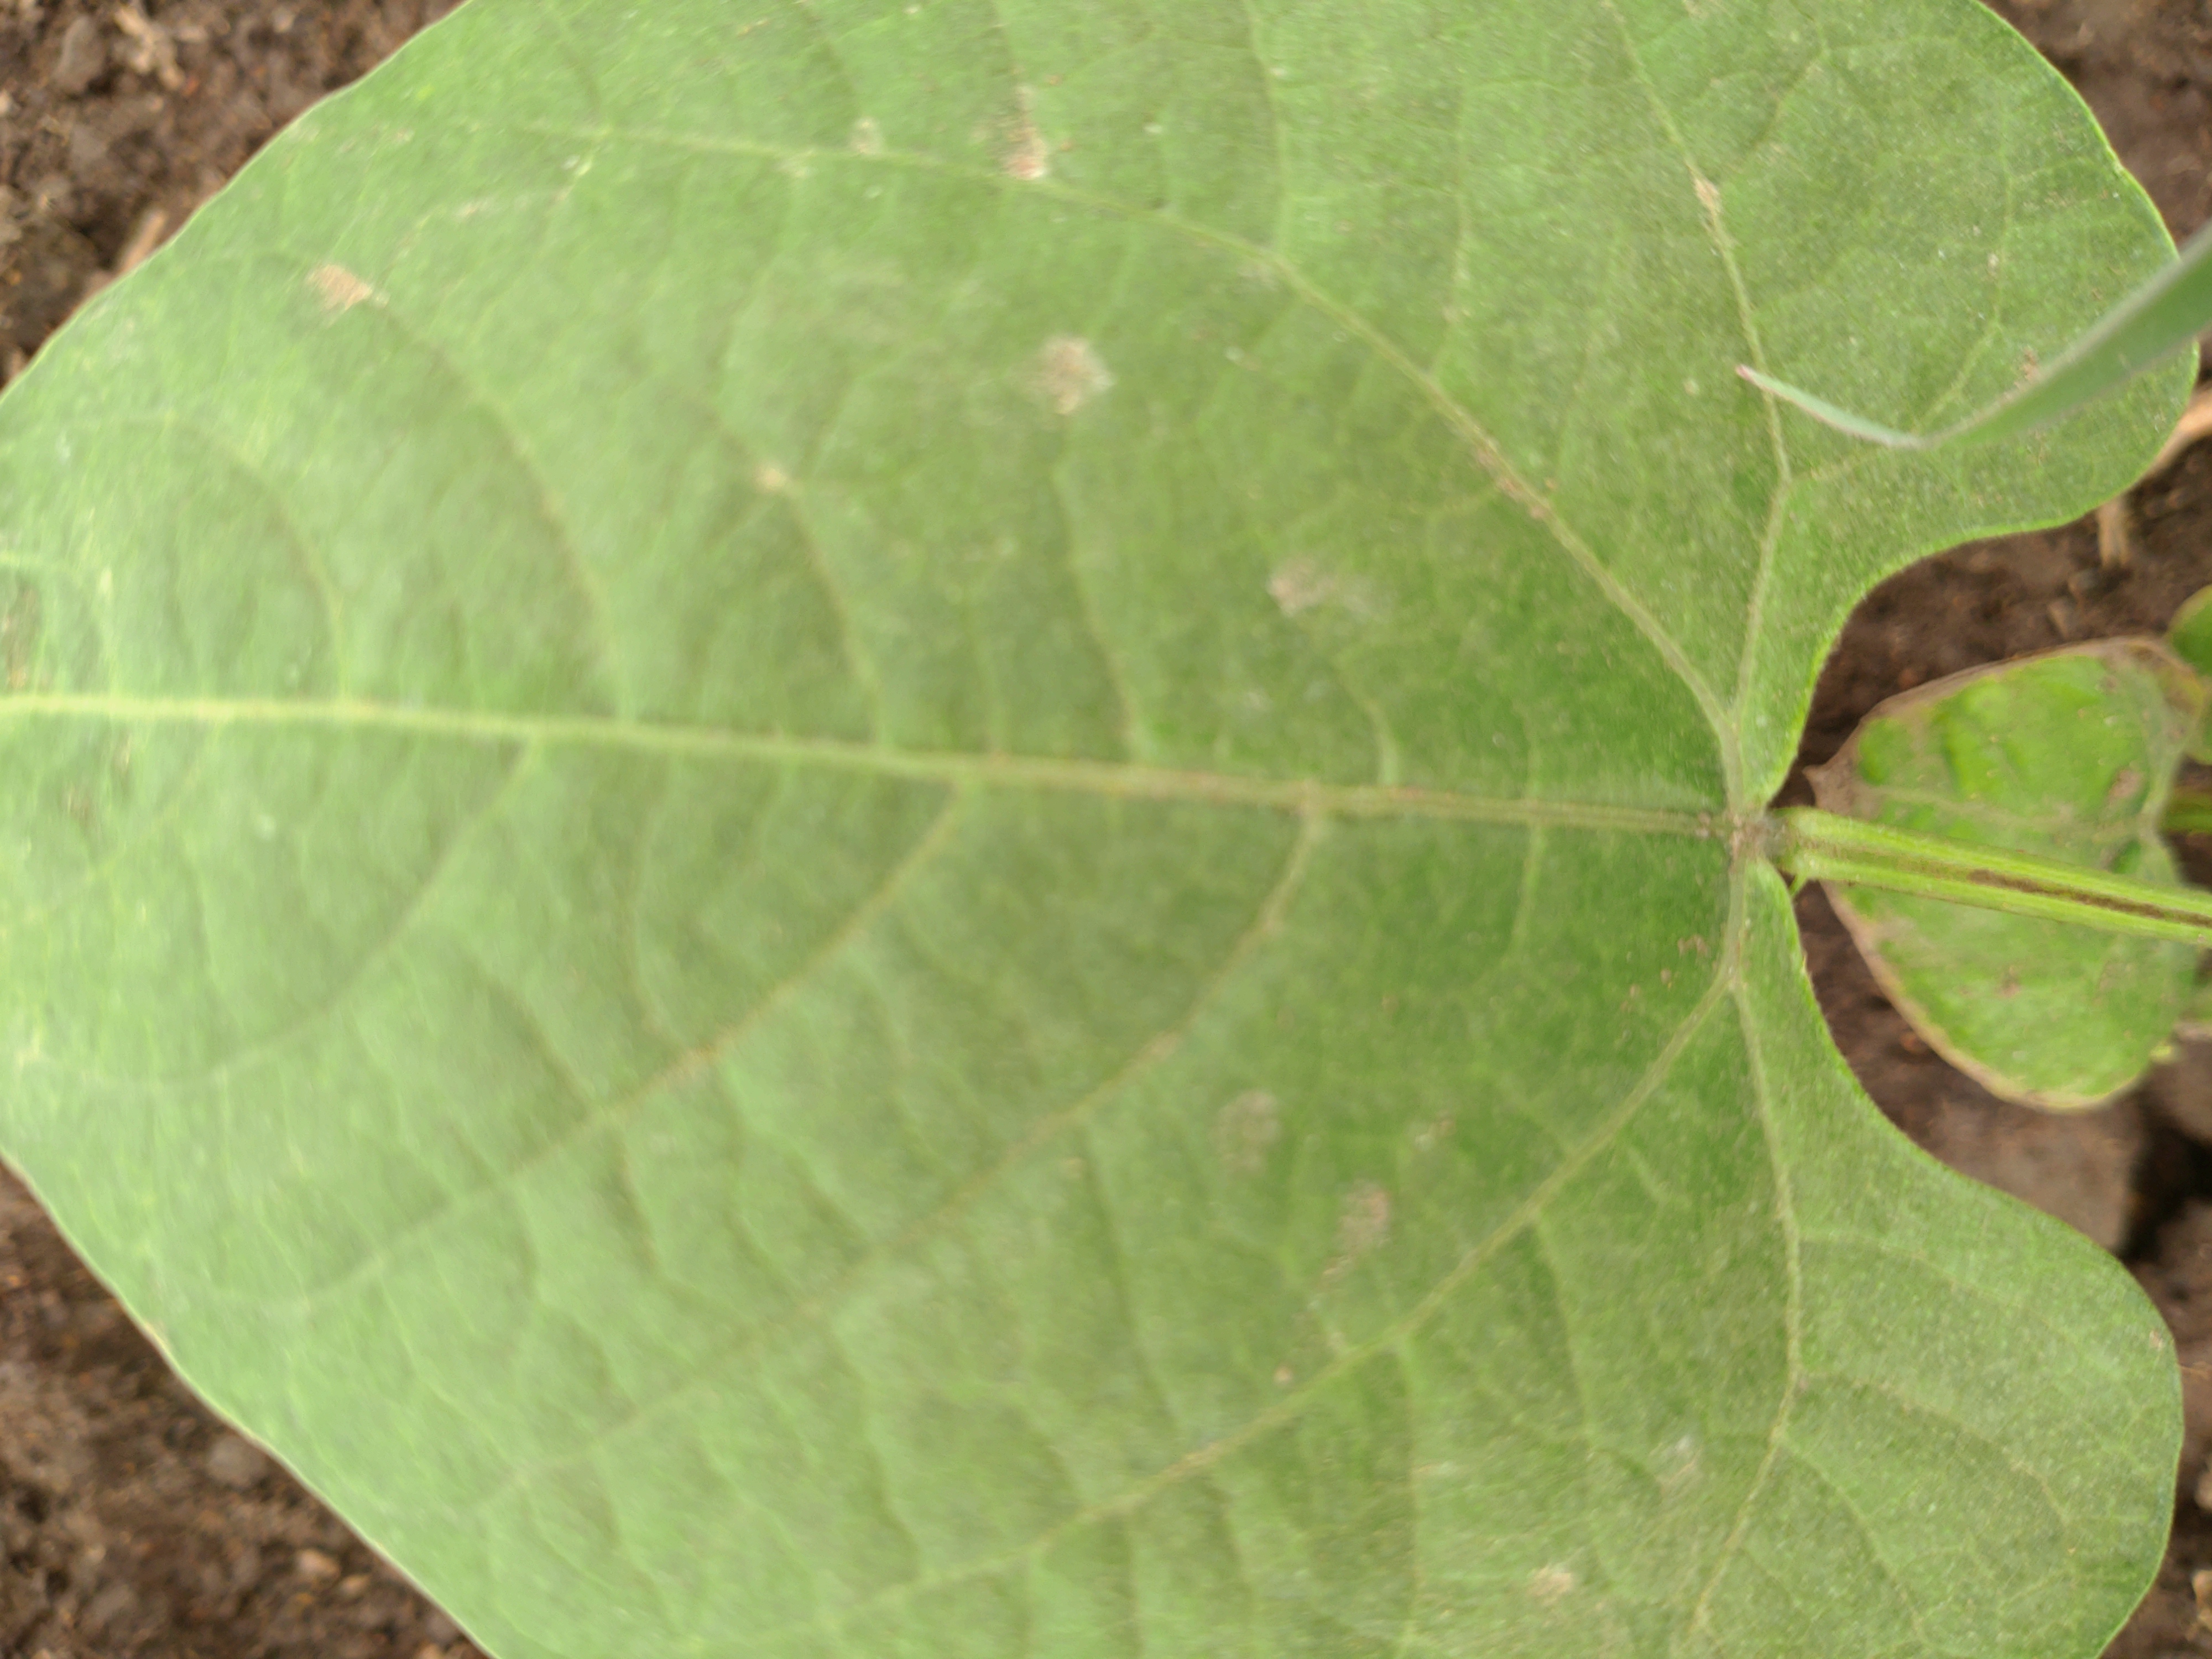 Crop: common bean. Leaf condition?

healthy
